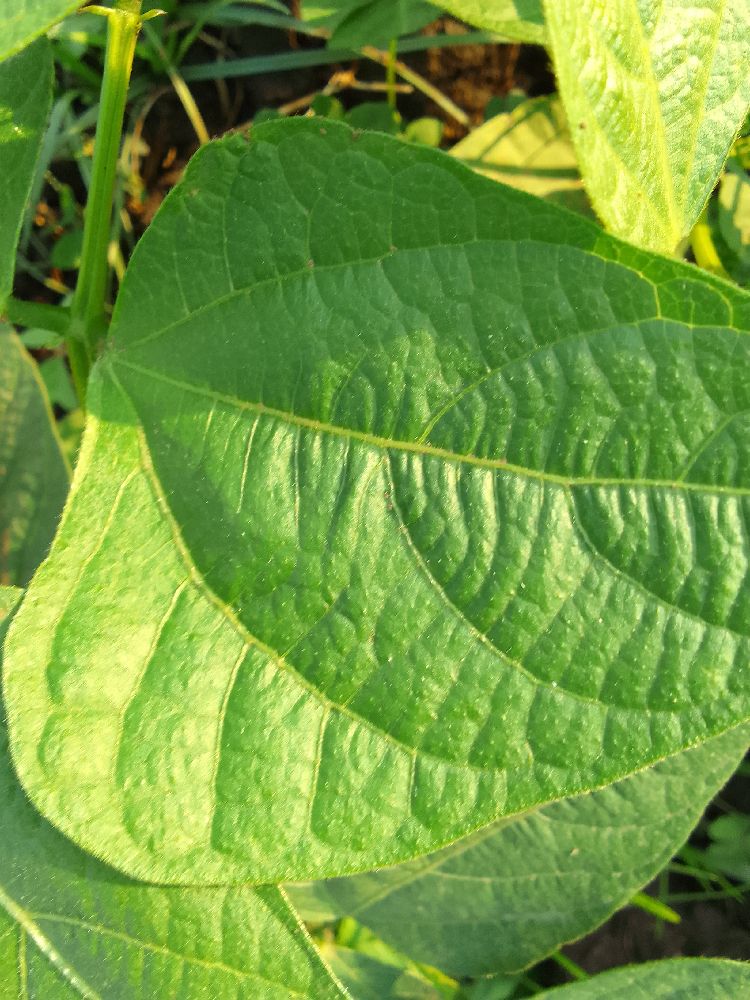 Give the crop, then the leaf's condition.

common bean, healthy
